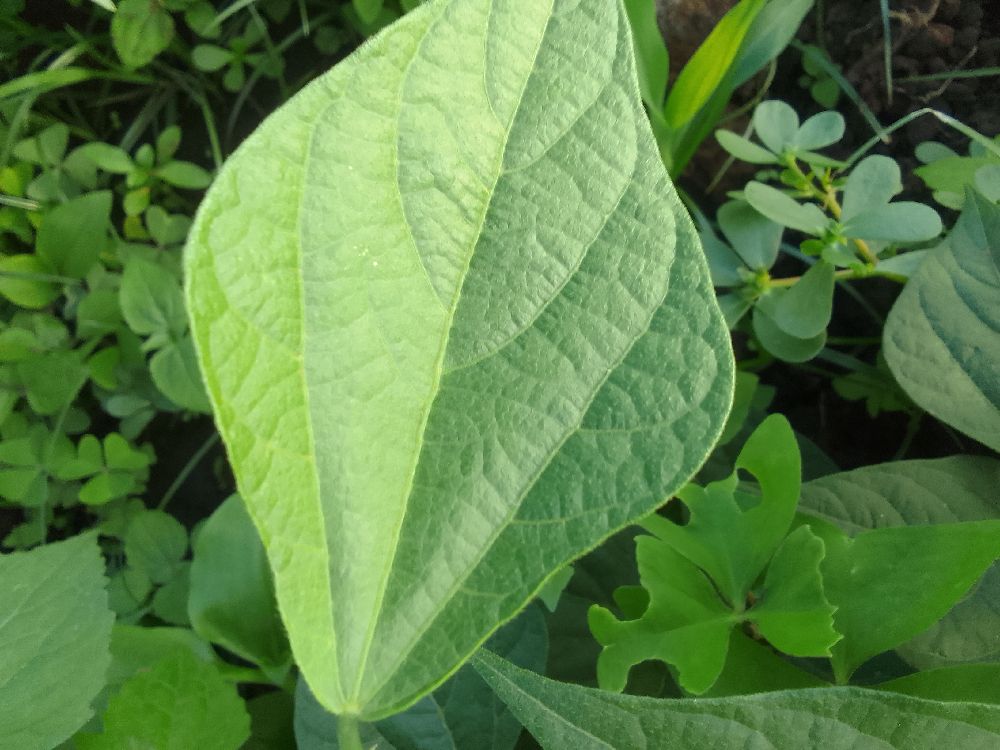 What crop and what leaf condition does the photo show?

common bean, healthy
